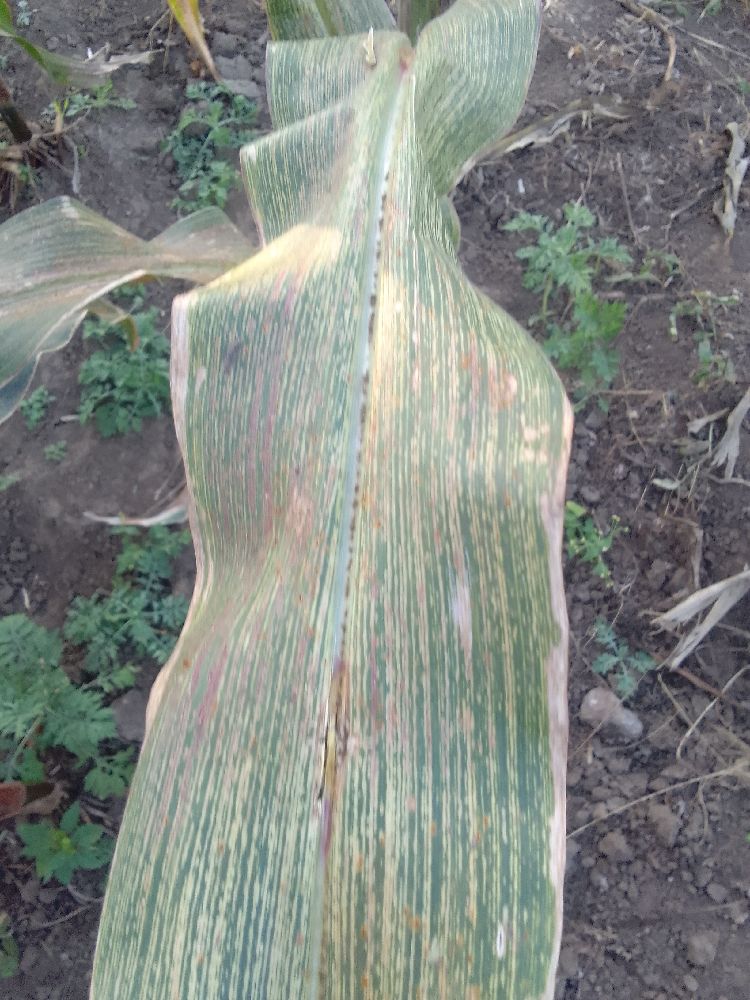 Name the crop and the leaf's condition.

maize, maize streak virus
